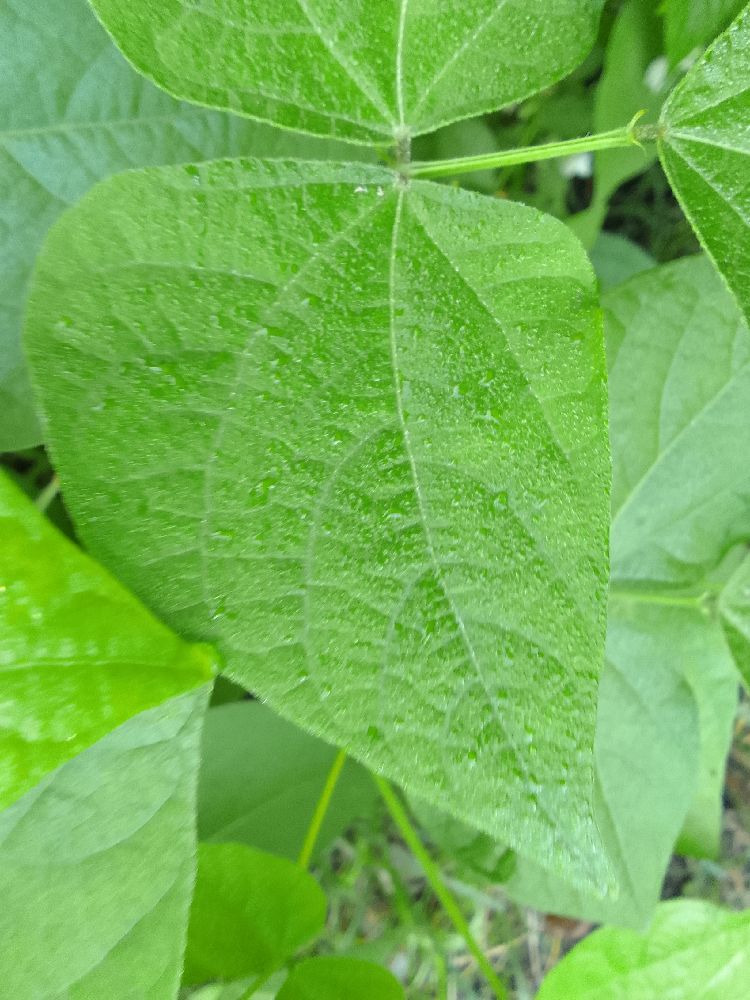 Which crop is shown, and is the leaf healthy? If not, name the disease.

common bean, healthy
